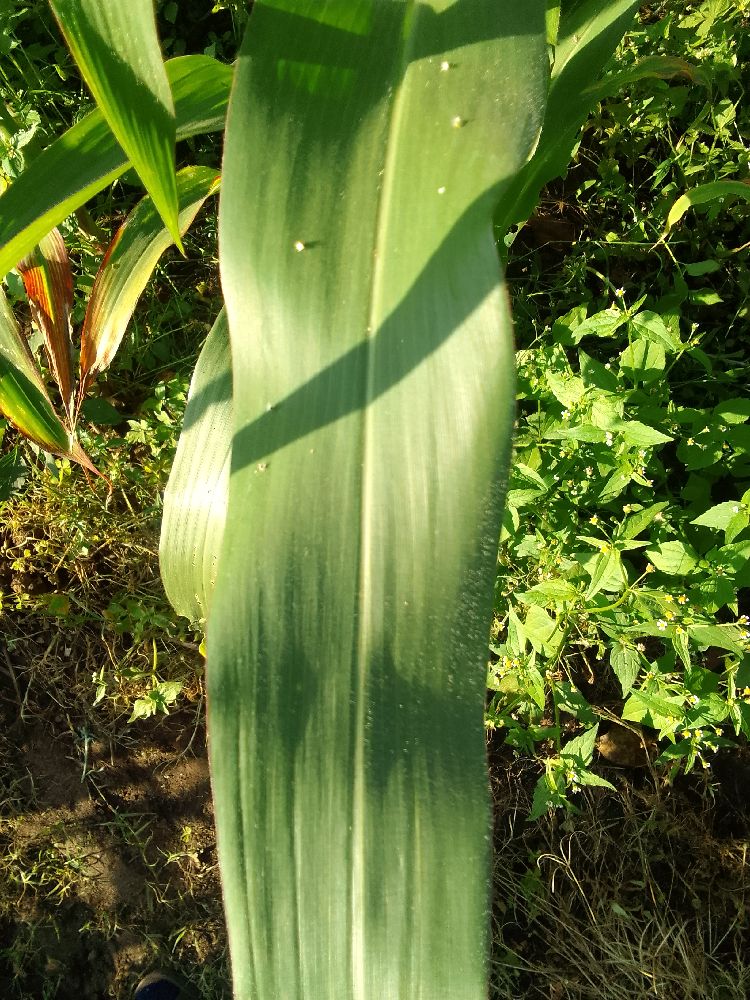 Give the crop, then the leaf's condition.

maize, healthy
